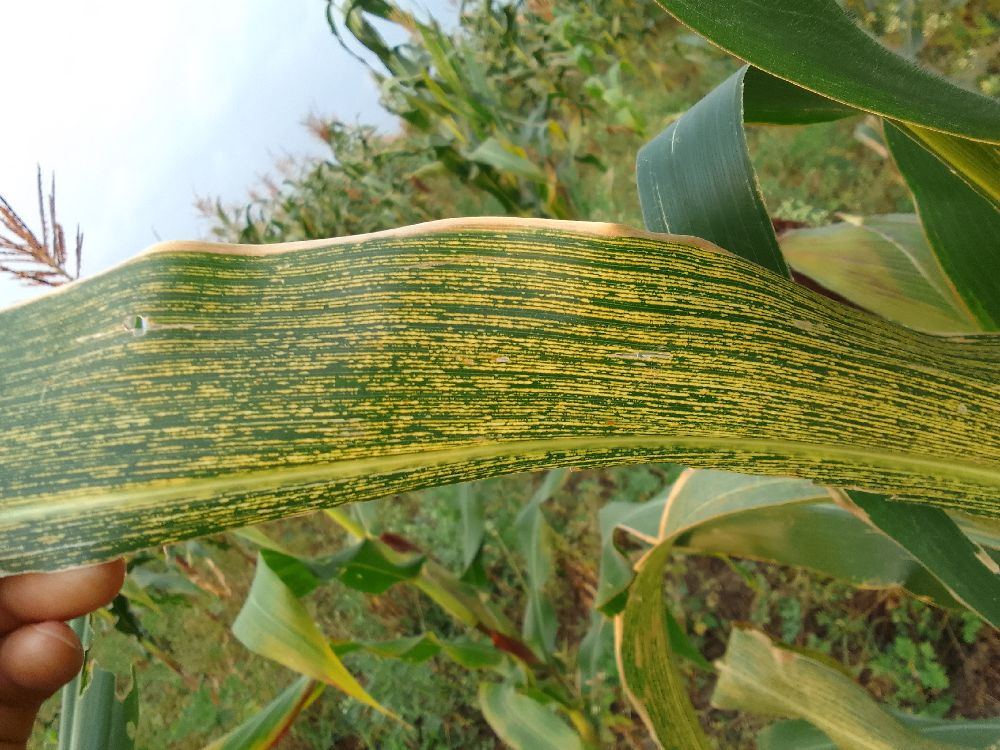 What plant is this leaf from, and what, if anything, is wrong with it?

maize, maize streak virus
